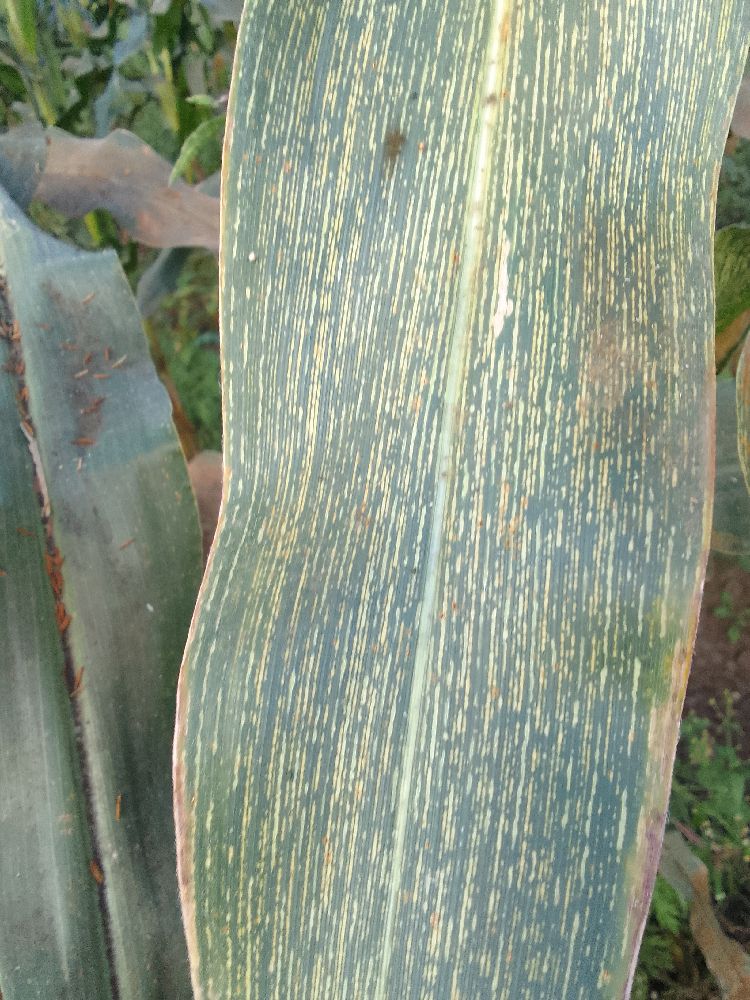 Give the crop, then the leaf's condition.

maize, maize streak virus
